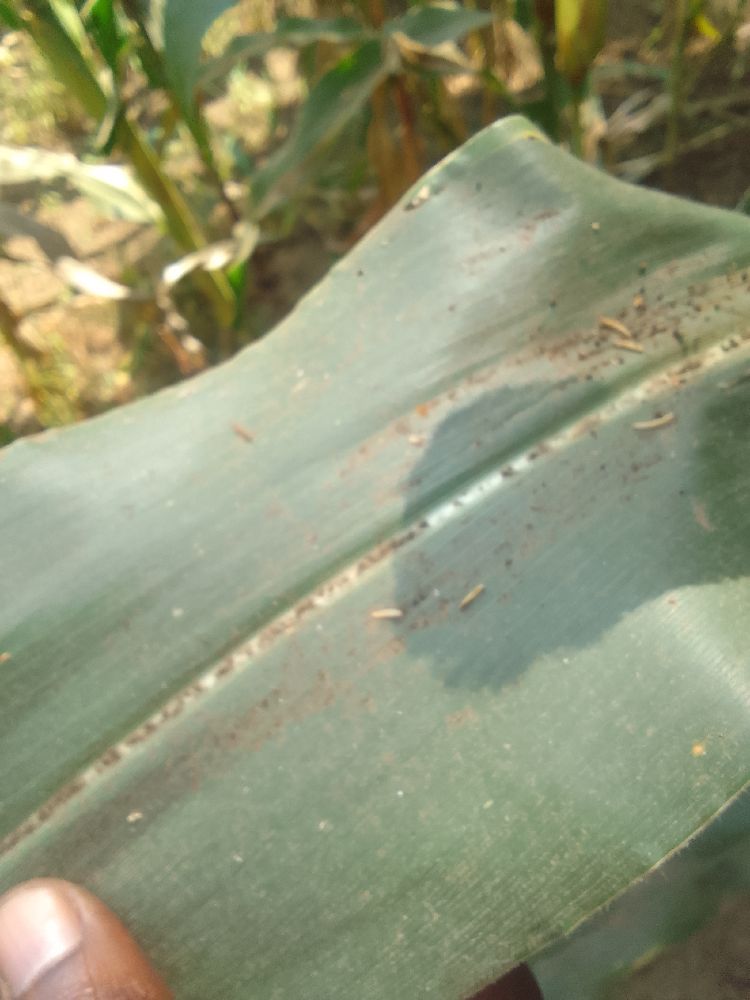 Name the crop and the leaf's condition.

maize, healthy
